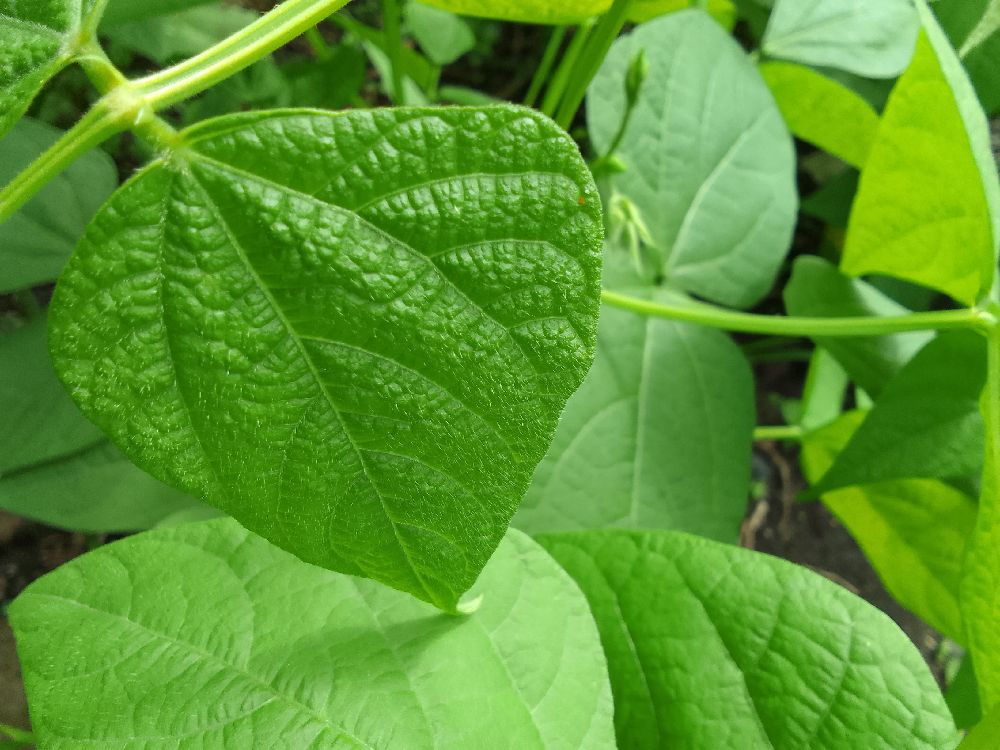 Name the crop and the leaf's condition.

common bean, healthy
